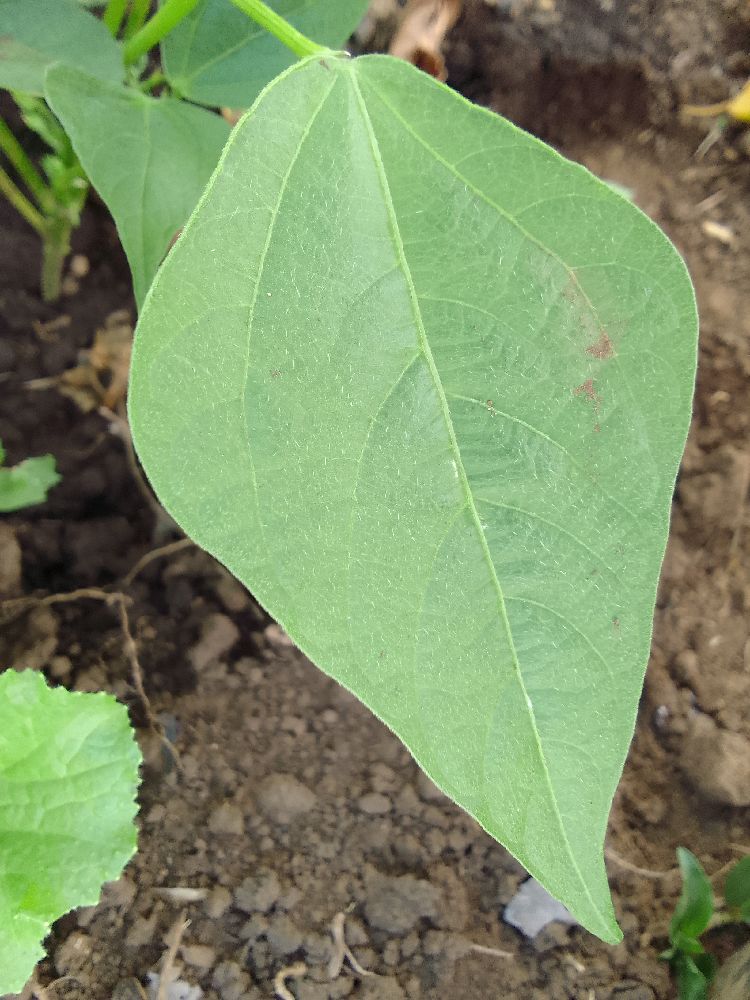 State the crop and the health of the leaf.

common bean, healthy
